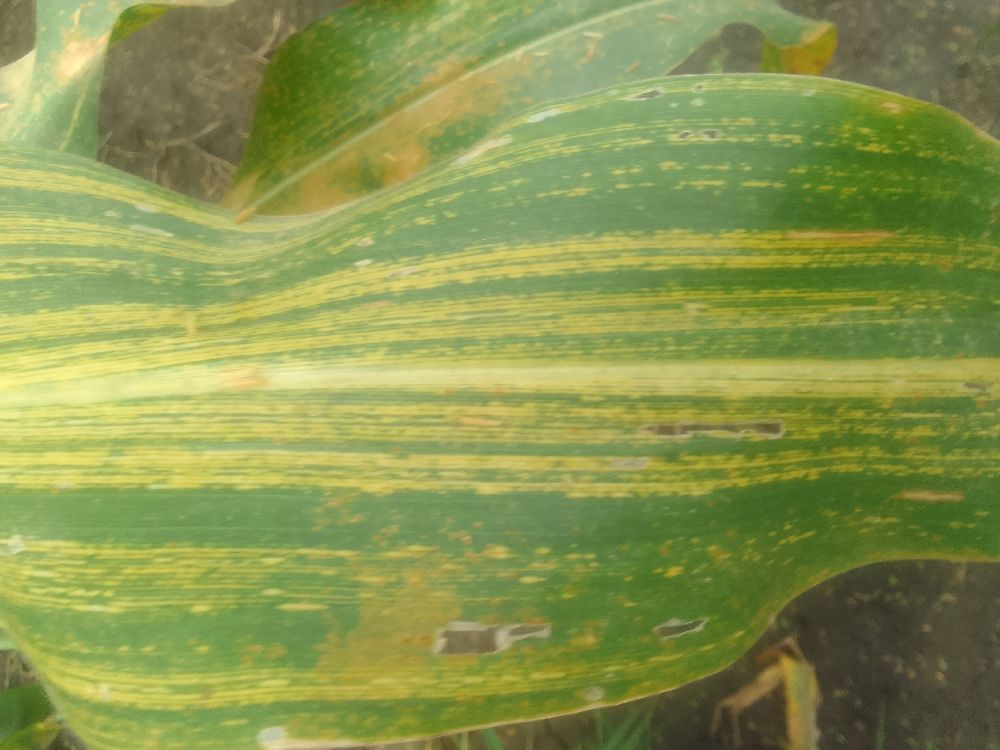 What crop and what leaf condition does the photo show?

maize, maize streak virus
